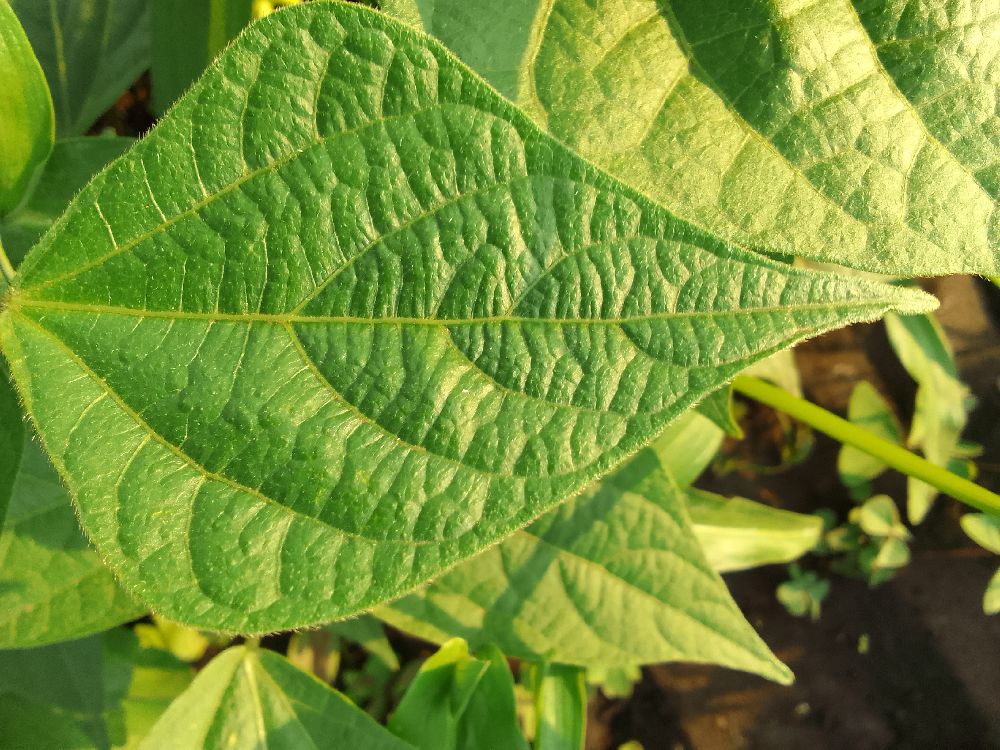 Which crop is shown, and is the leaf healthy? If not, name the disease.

common bean, healthy
